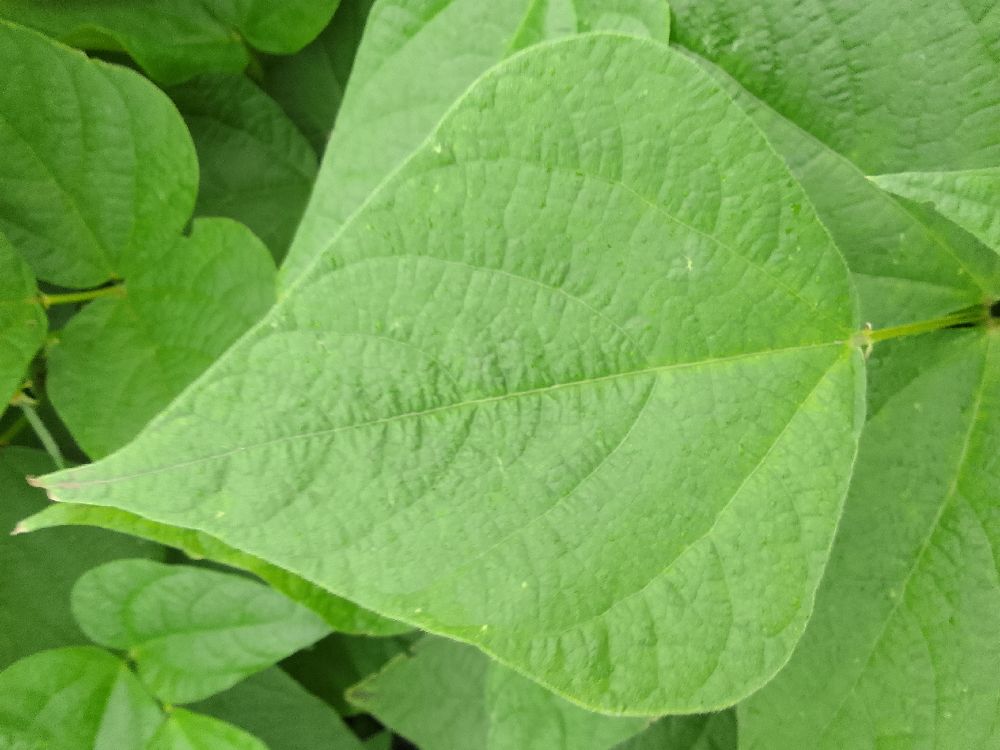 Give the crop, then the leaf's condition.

common bean, healthy
